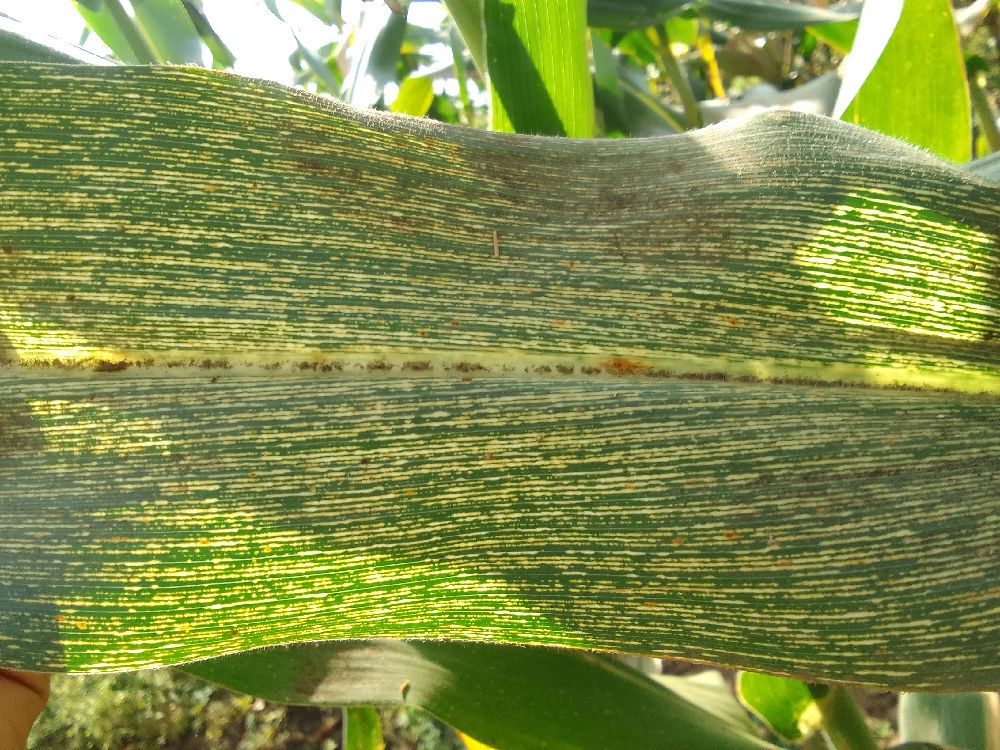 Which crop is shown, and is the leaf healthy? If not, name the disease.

maize, maize streak virus
